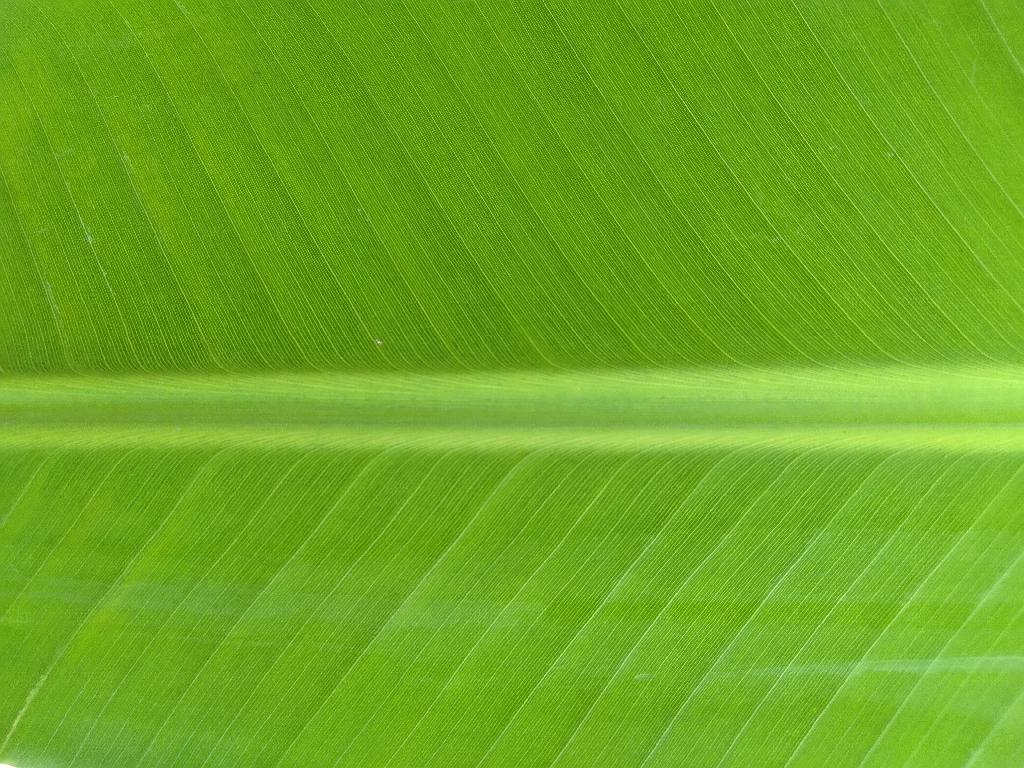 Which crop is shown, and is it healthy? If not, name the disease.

banana, healthy
